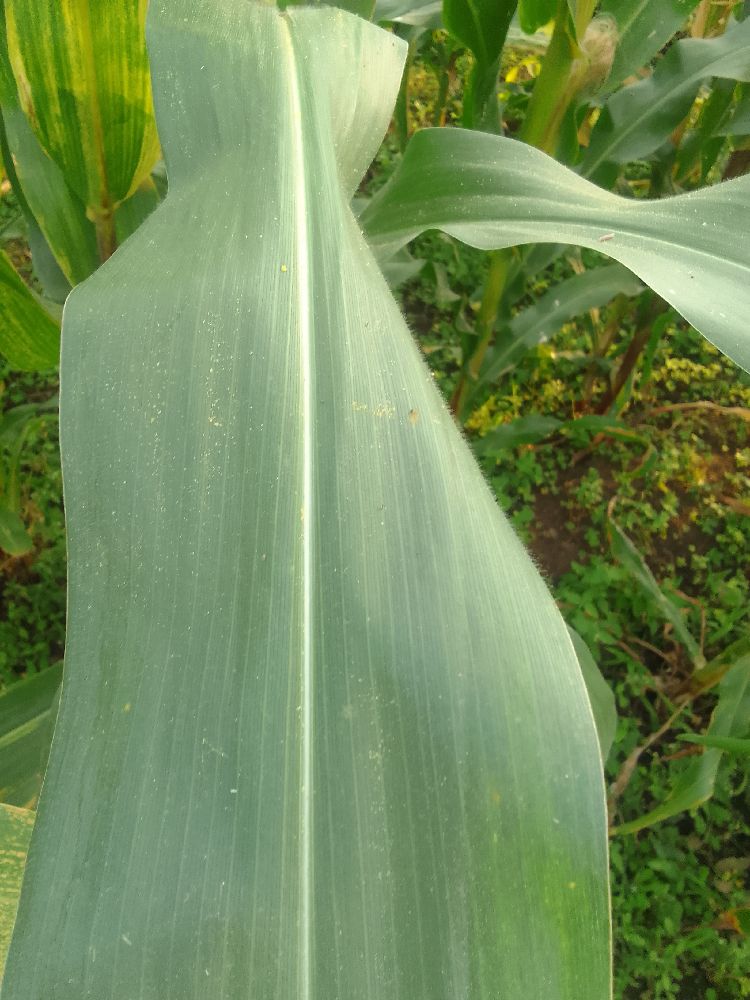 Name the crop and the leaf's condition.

maize, healthy
